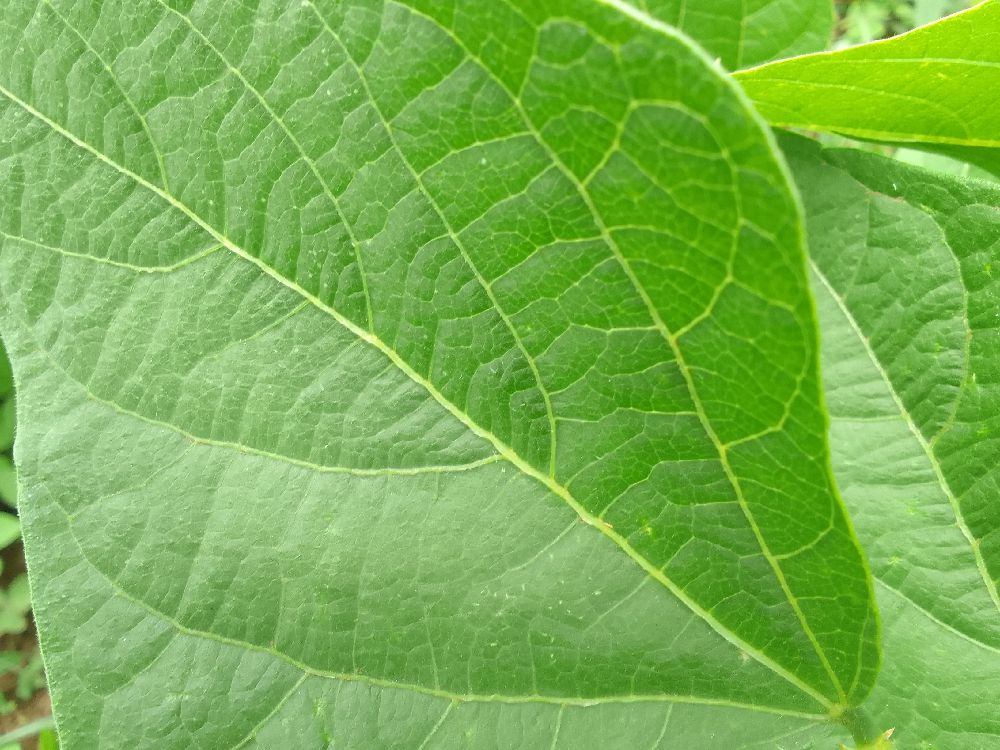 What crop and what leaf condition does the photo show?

common bean, healthy
